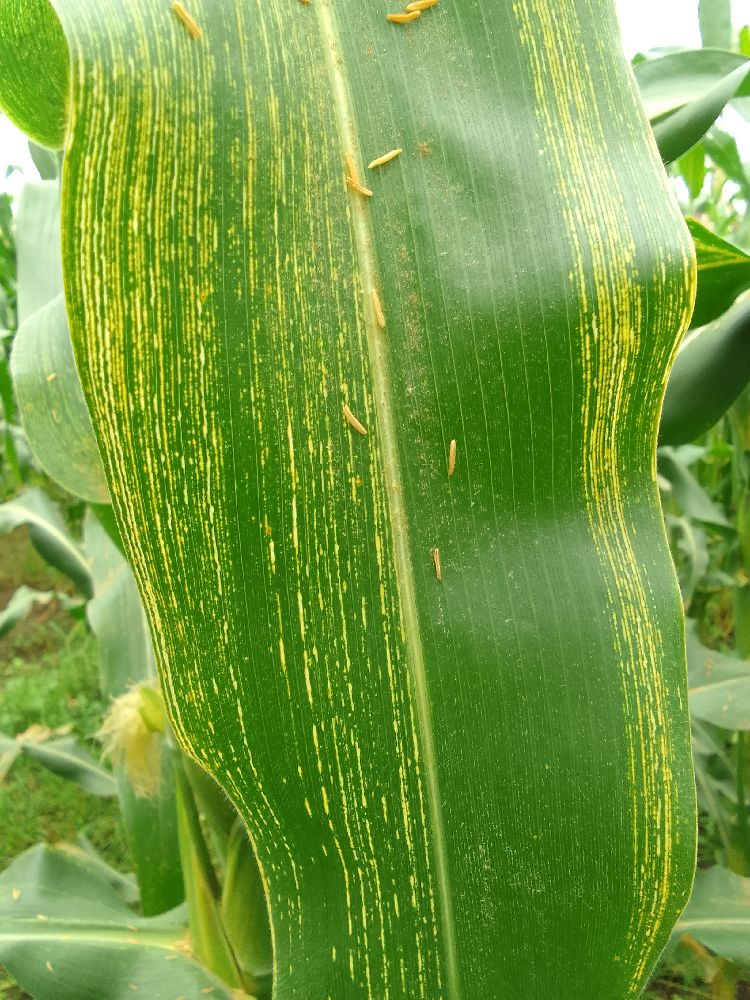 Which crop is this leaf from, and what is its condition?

maize, maize streak virus
